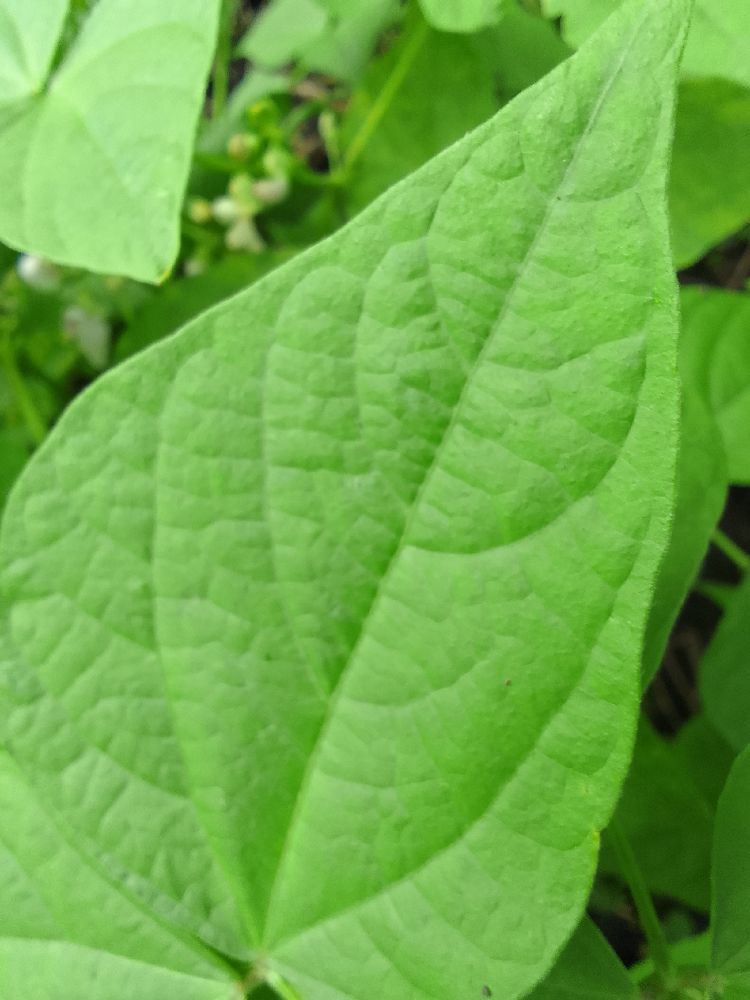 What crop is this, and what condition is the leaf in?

common bean, healthy
